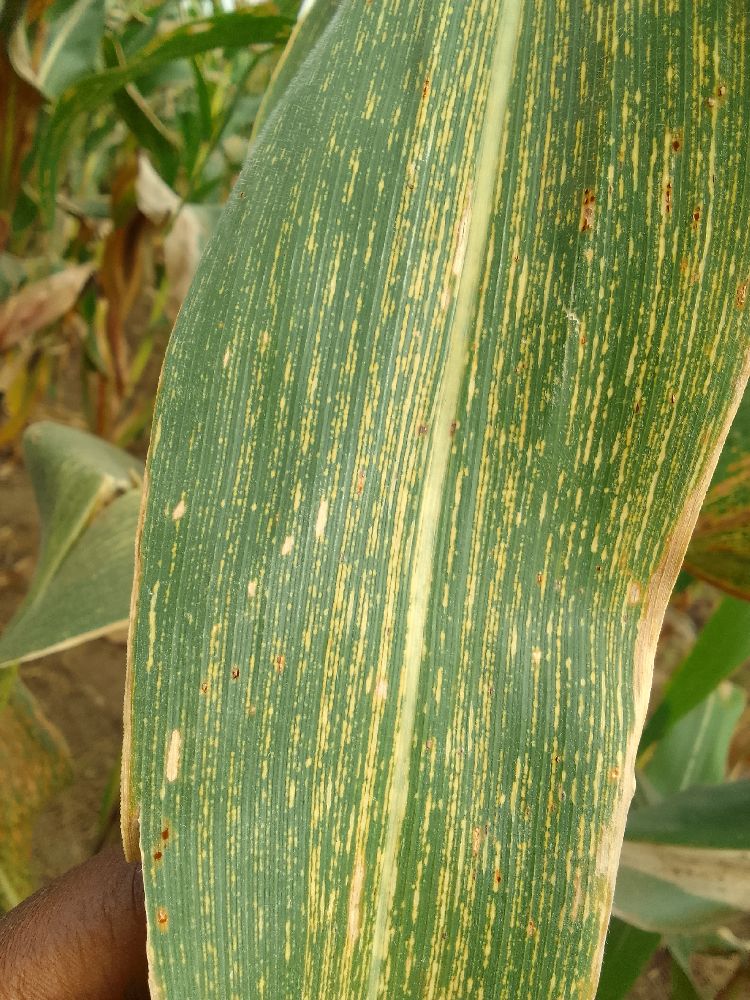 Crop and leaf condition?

maize, maize streak virus
